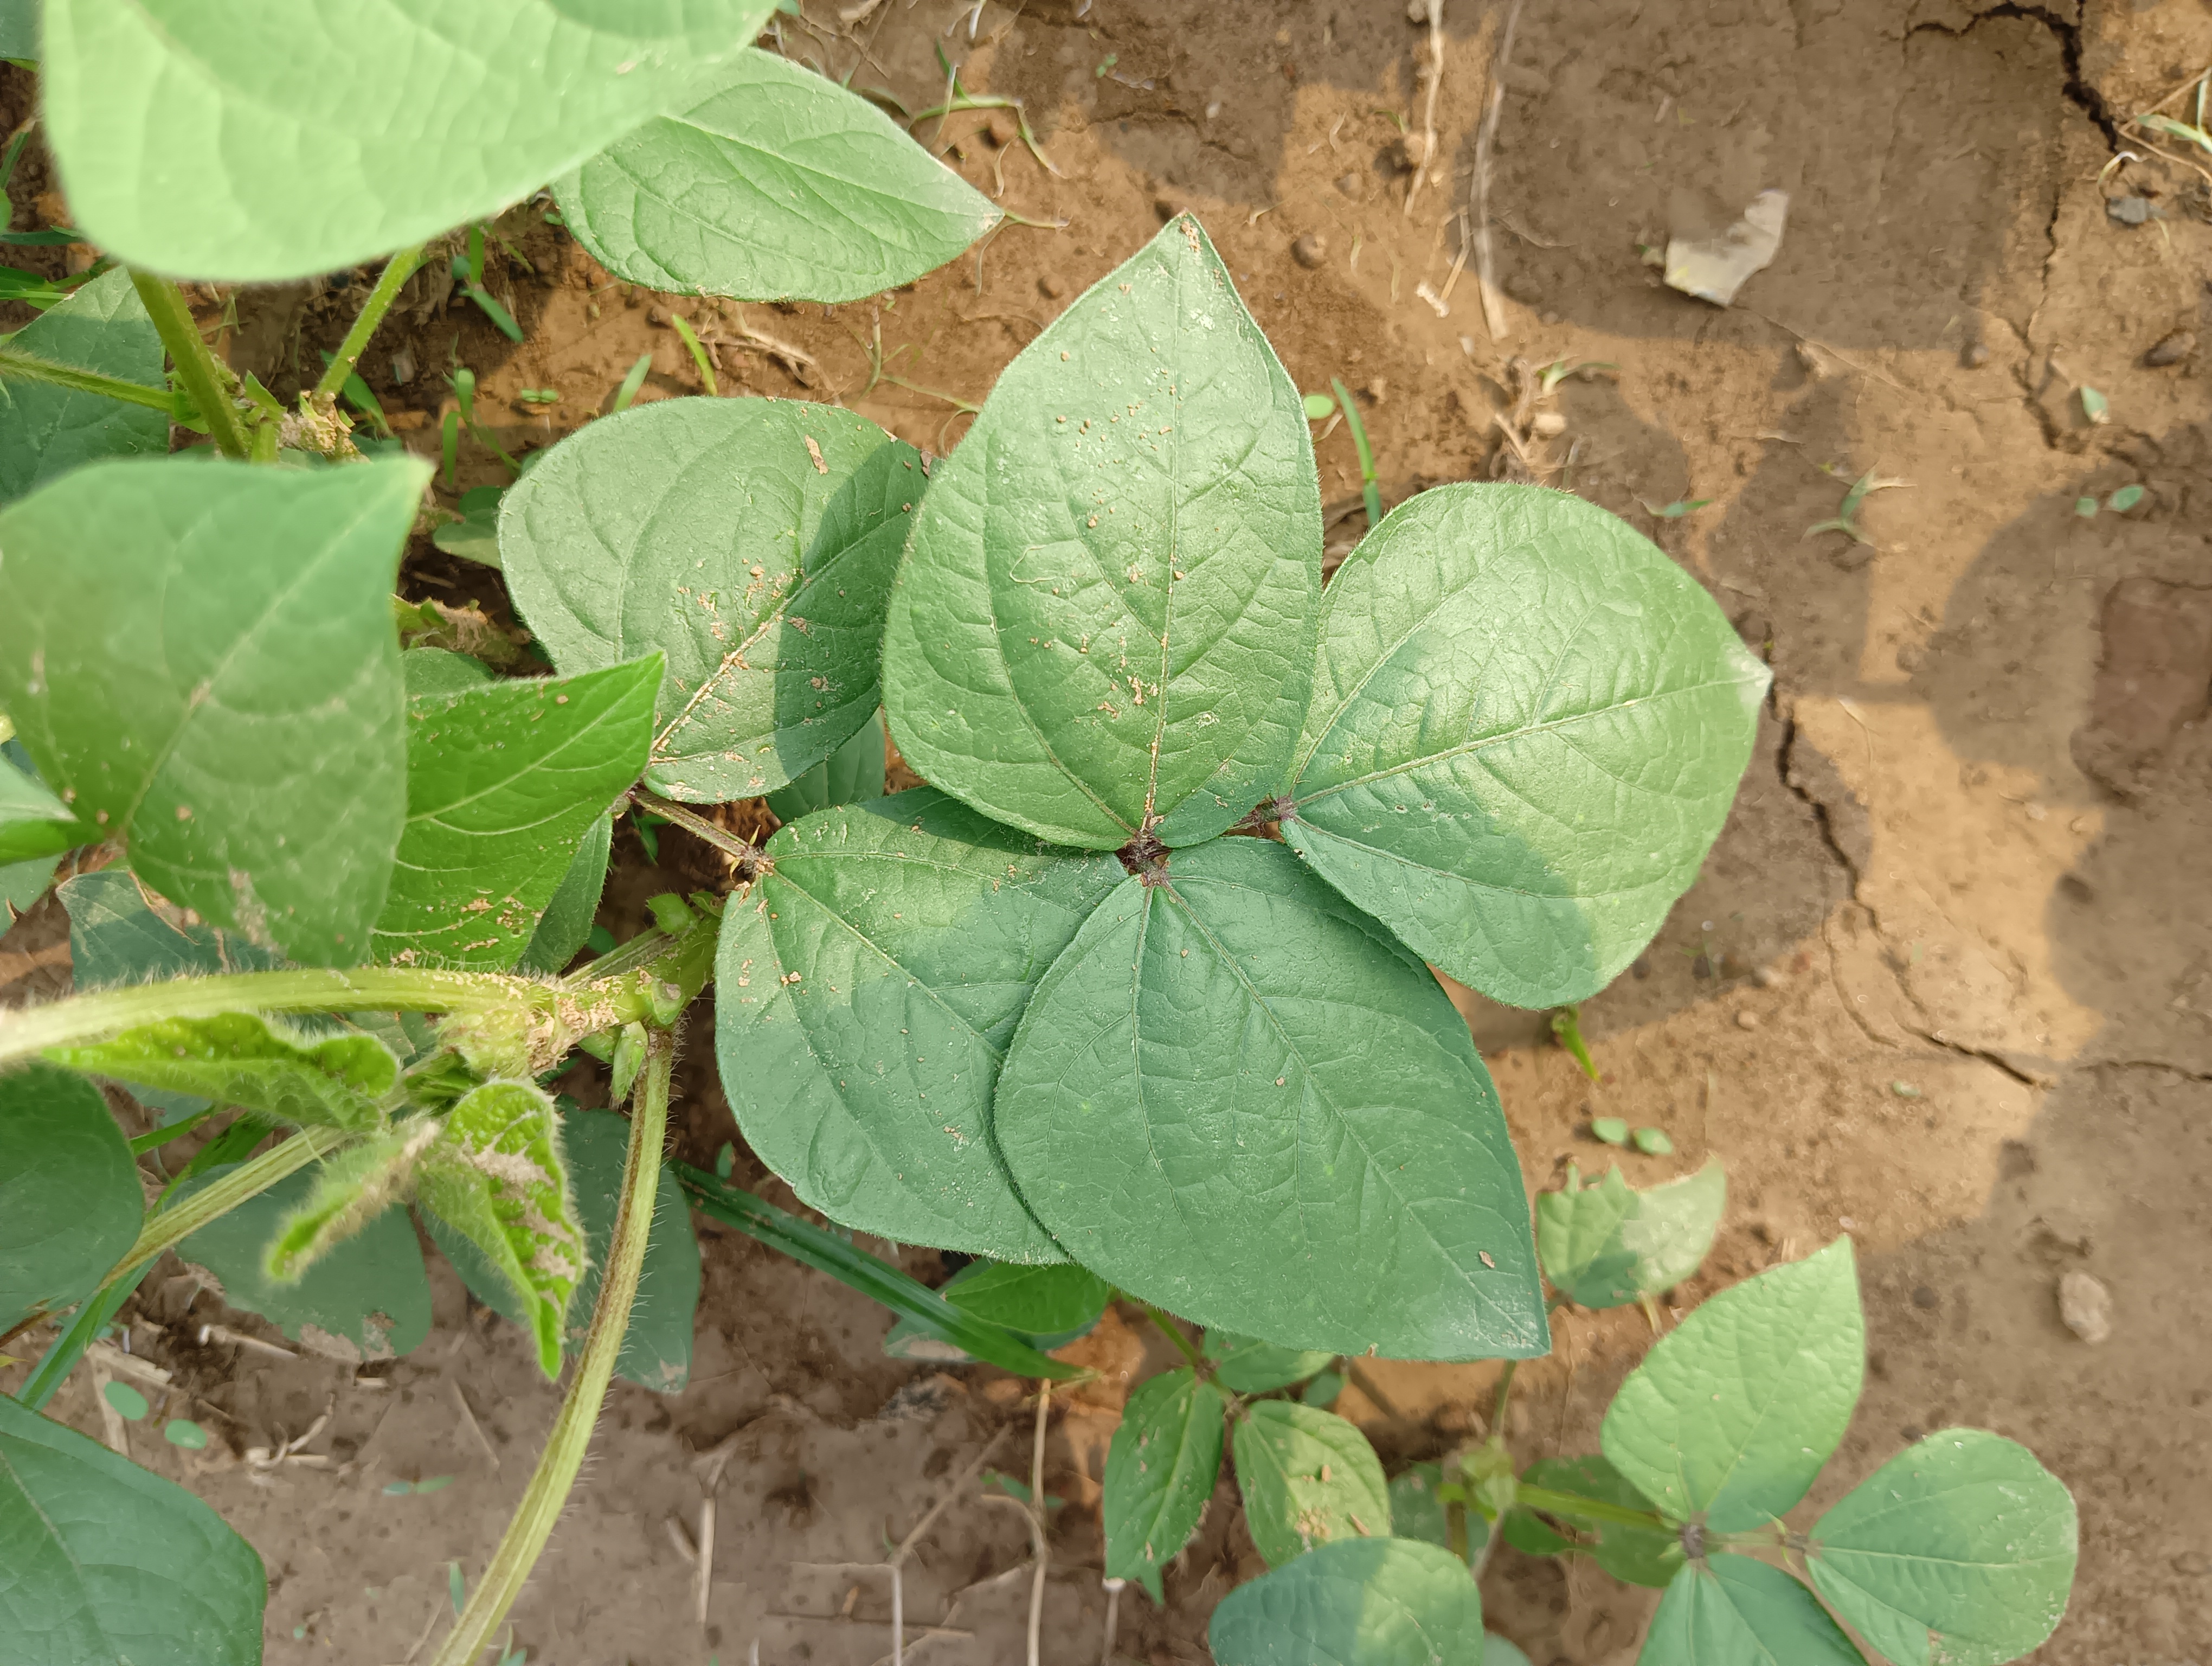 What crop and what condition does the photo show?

mungbean, healthy
